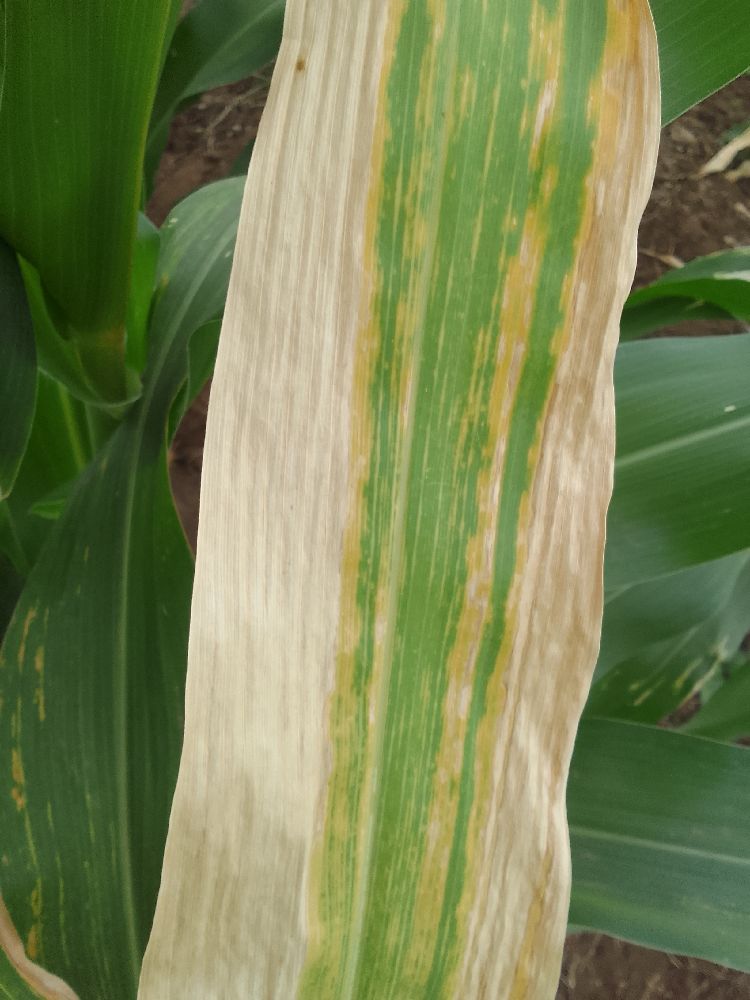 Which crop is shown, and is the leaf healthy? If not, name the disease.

maize, maize lethal necrosis
